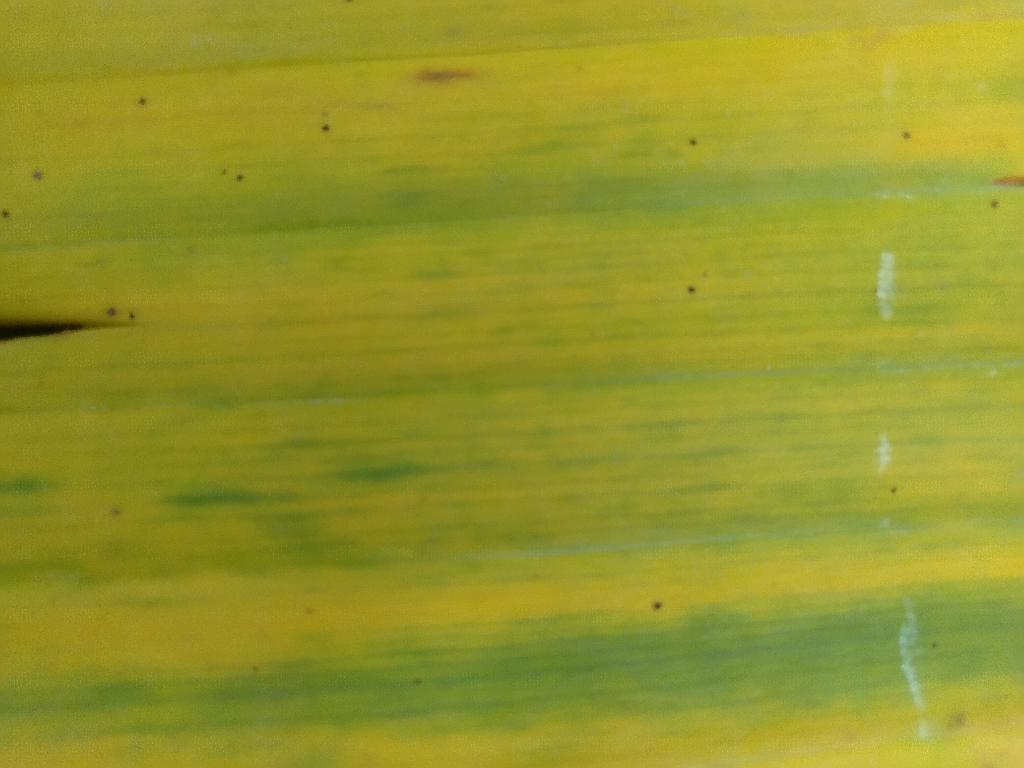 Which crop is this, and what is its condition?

banana, fusarium wilt race 1
